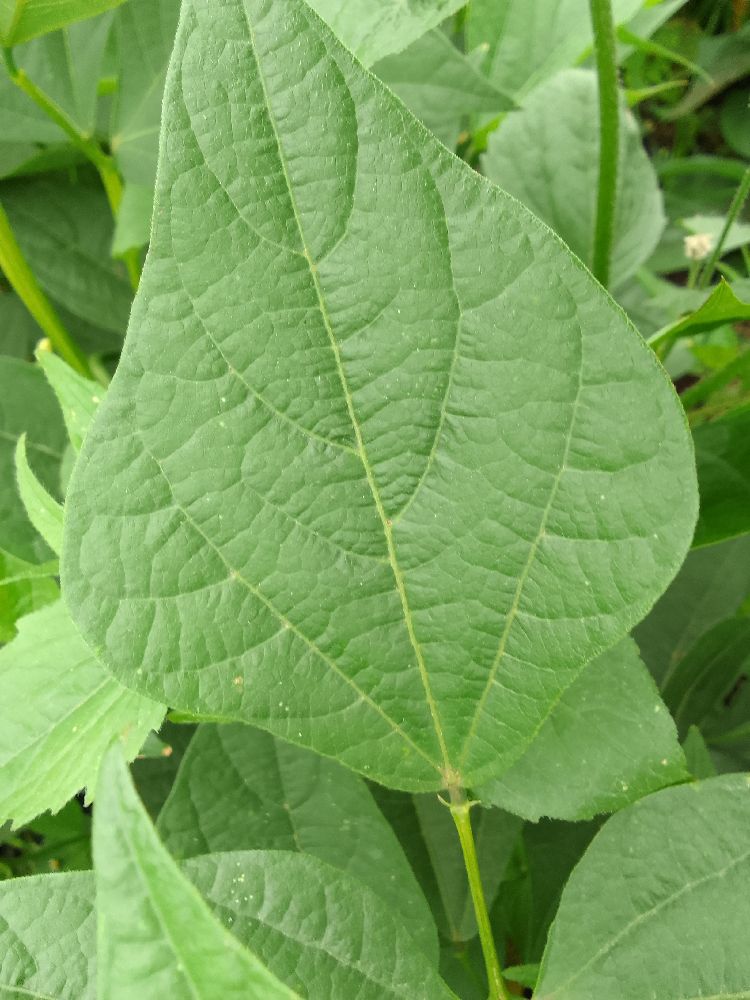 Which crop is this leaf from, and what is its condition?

common bean, healthy
